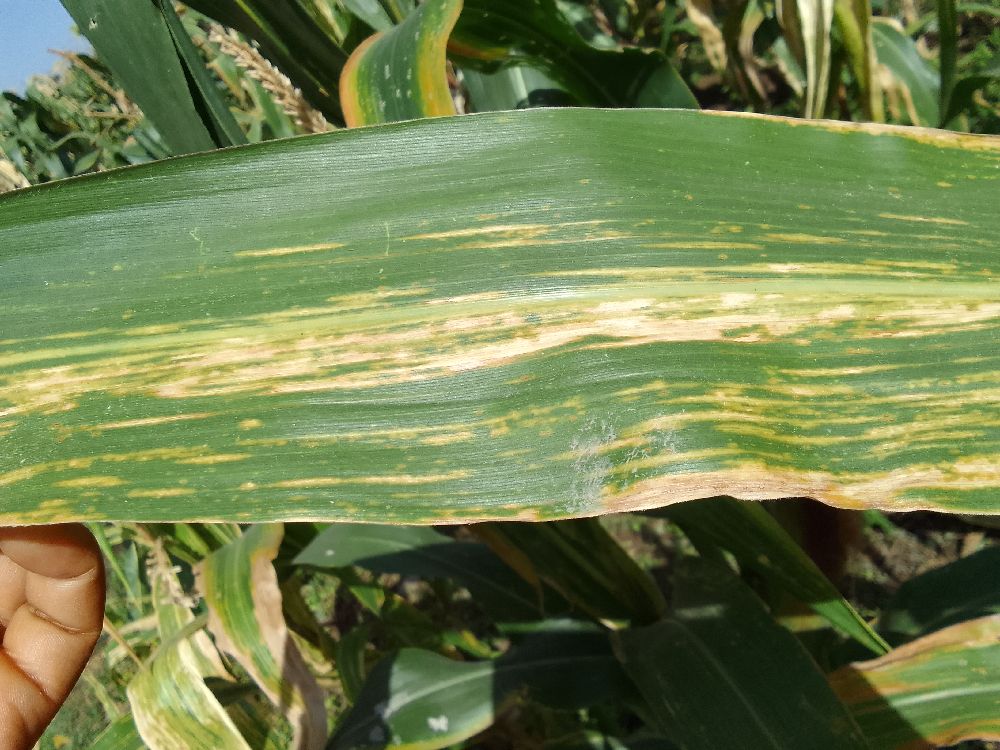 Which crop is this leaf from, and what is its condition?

maize, maize lethal necrosis
